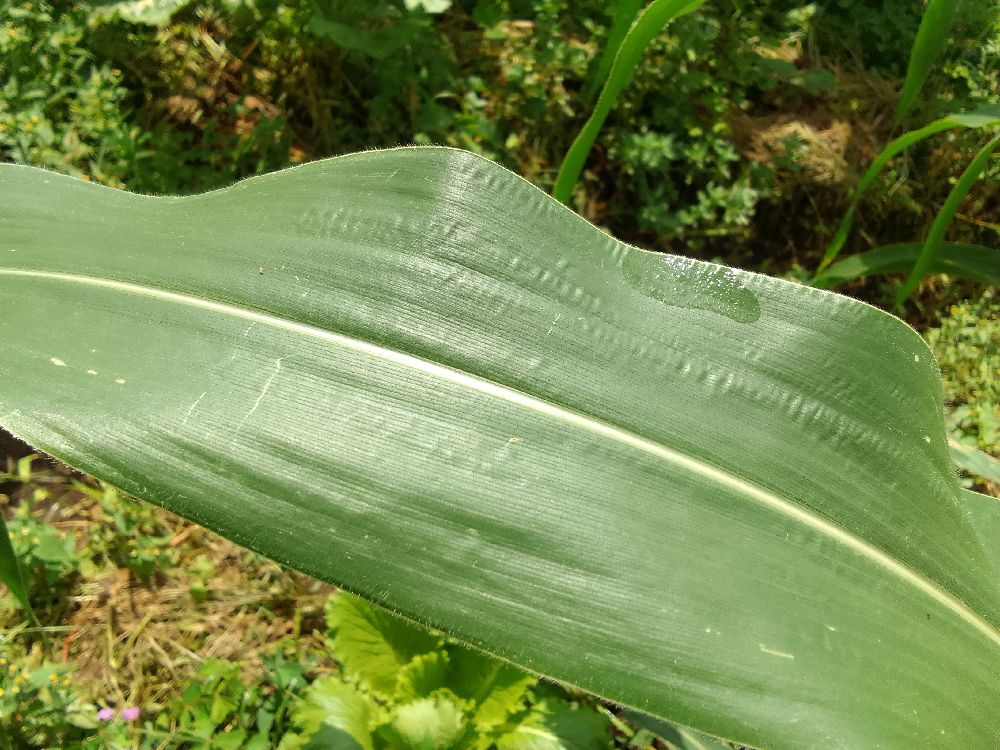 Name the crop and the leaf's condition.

maize, healthy
